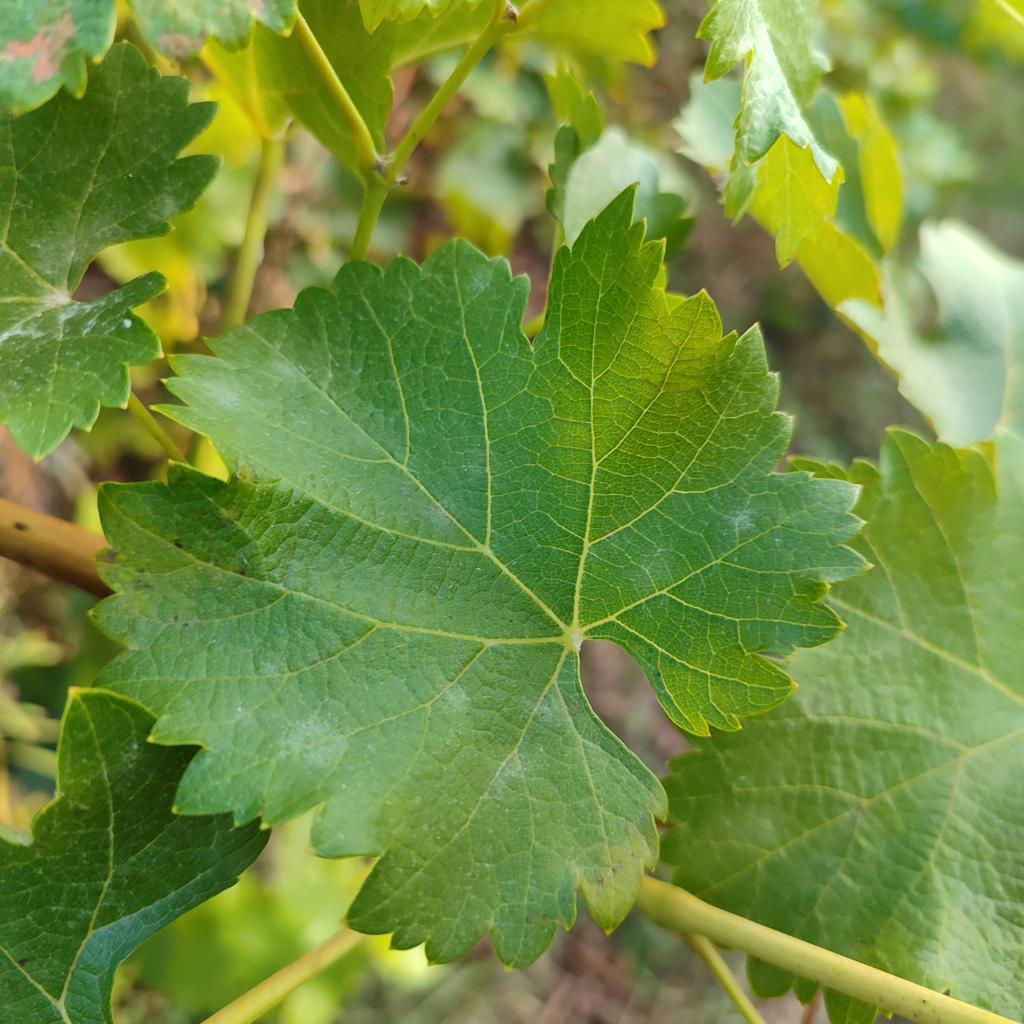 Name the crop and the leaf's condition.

grapevine, powdery mildew
